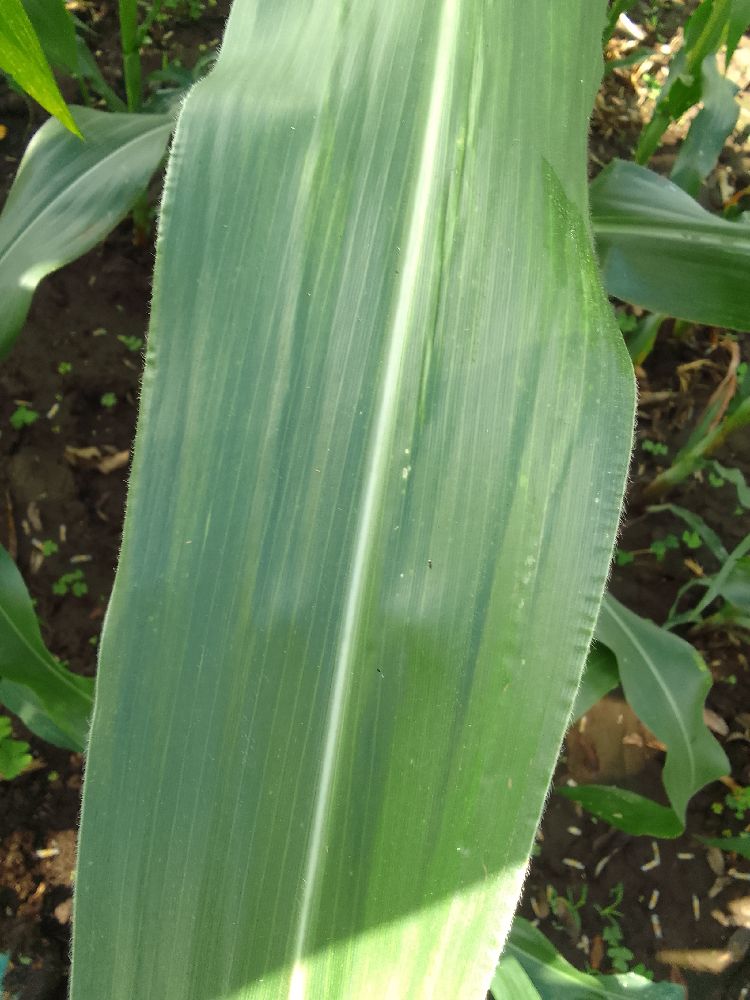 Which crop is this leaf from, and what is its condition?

maize, healthy
